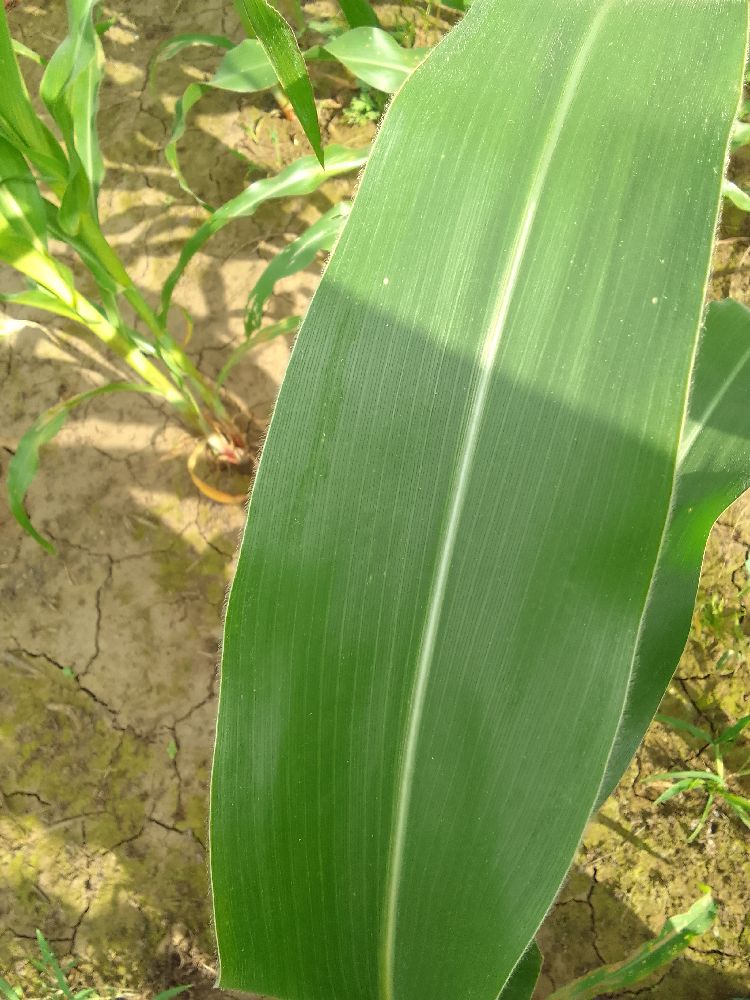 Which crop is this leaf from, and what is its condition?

maize, healthy
